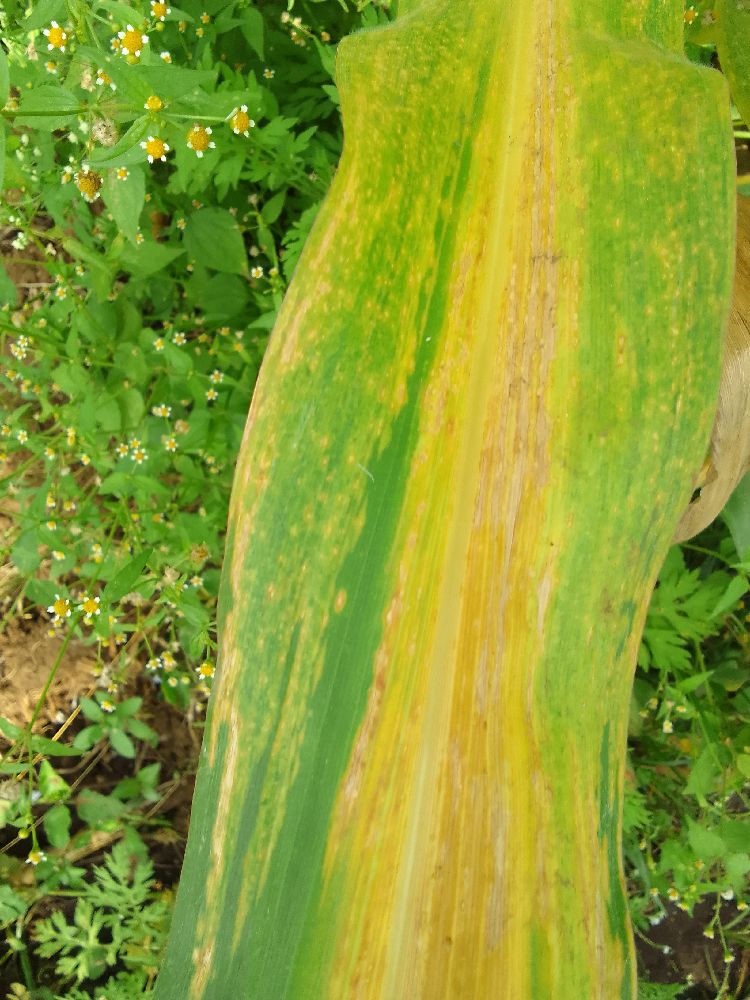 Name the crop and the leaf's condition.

maize, maize lethal necrosis
